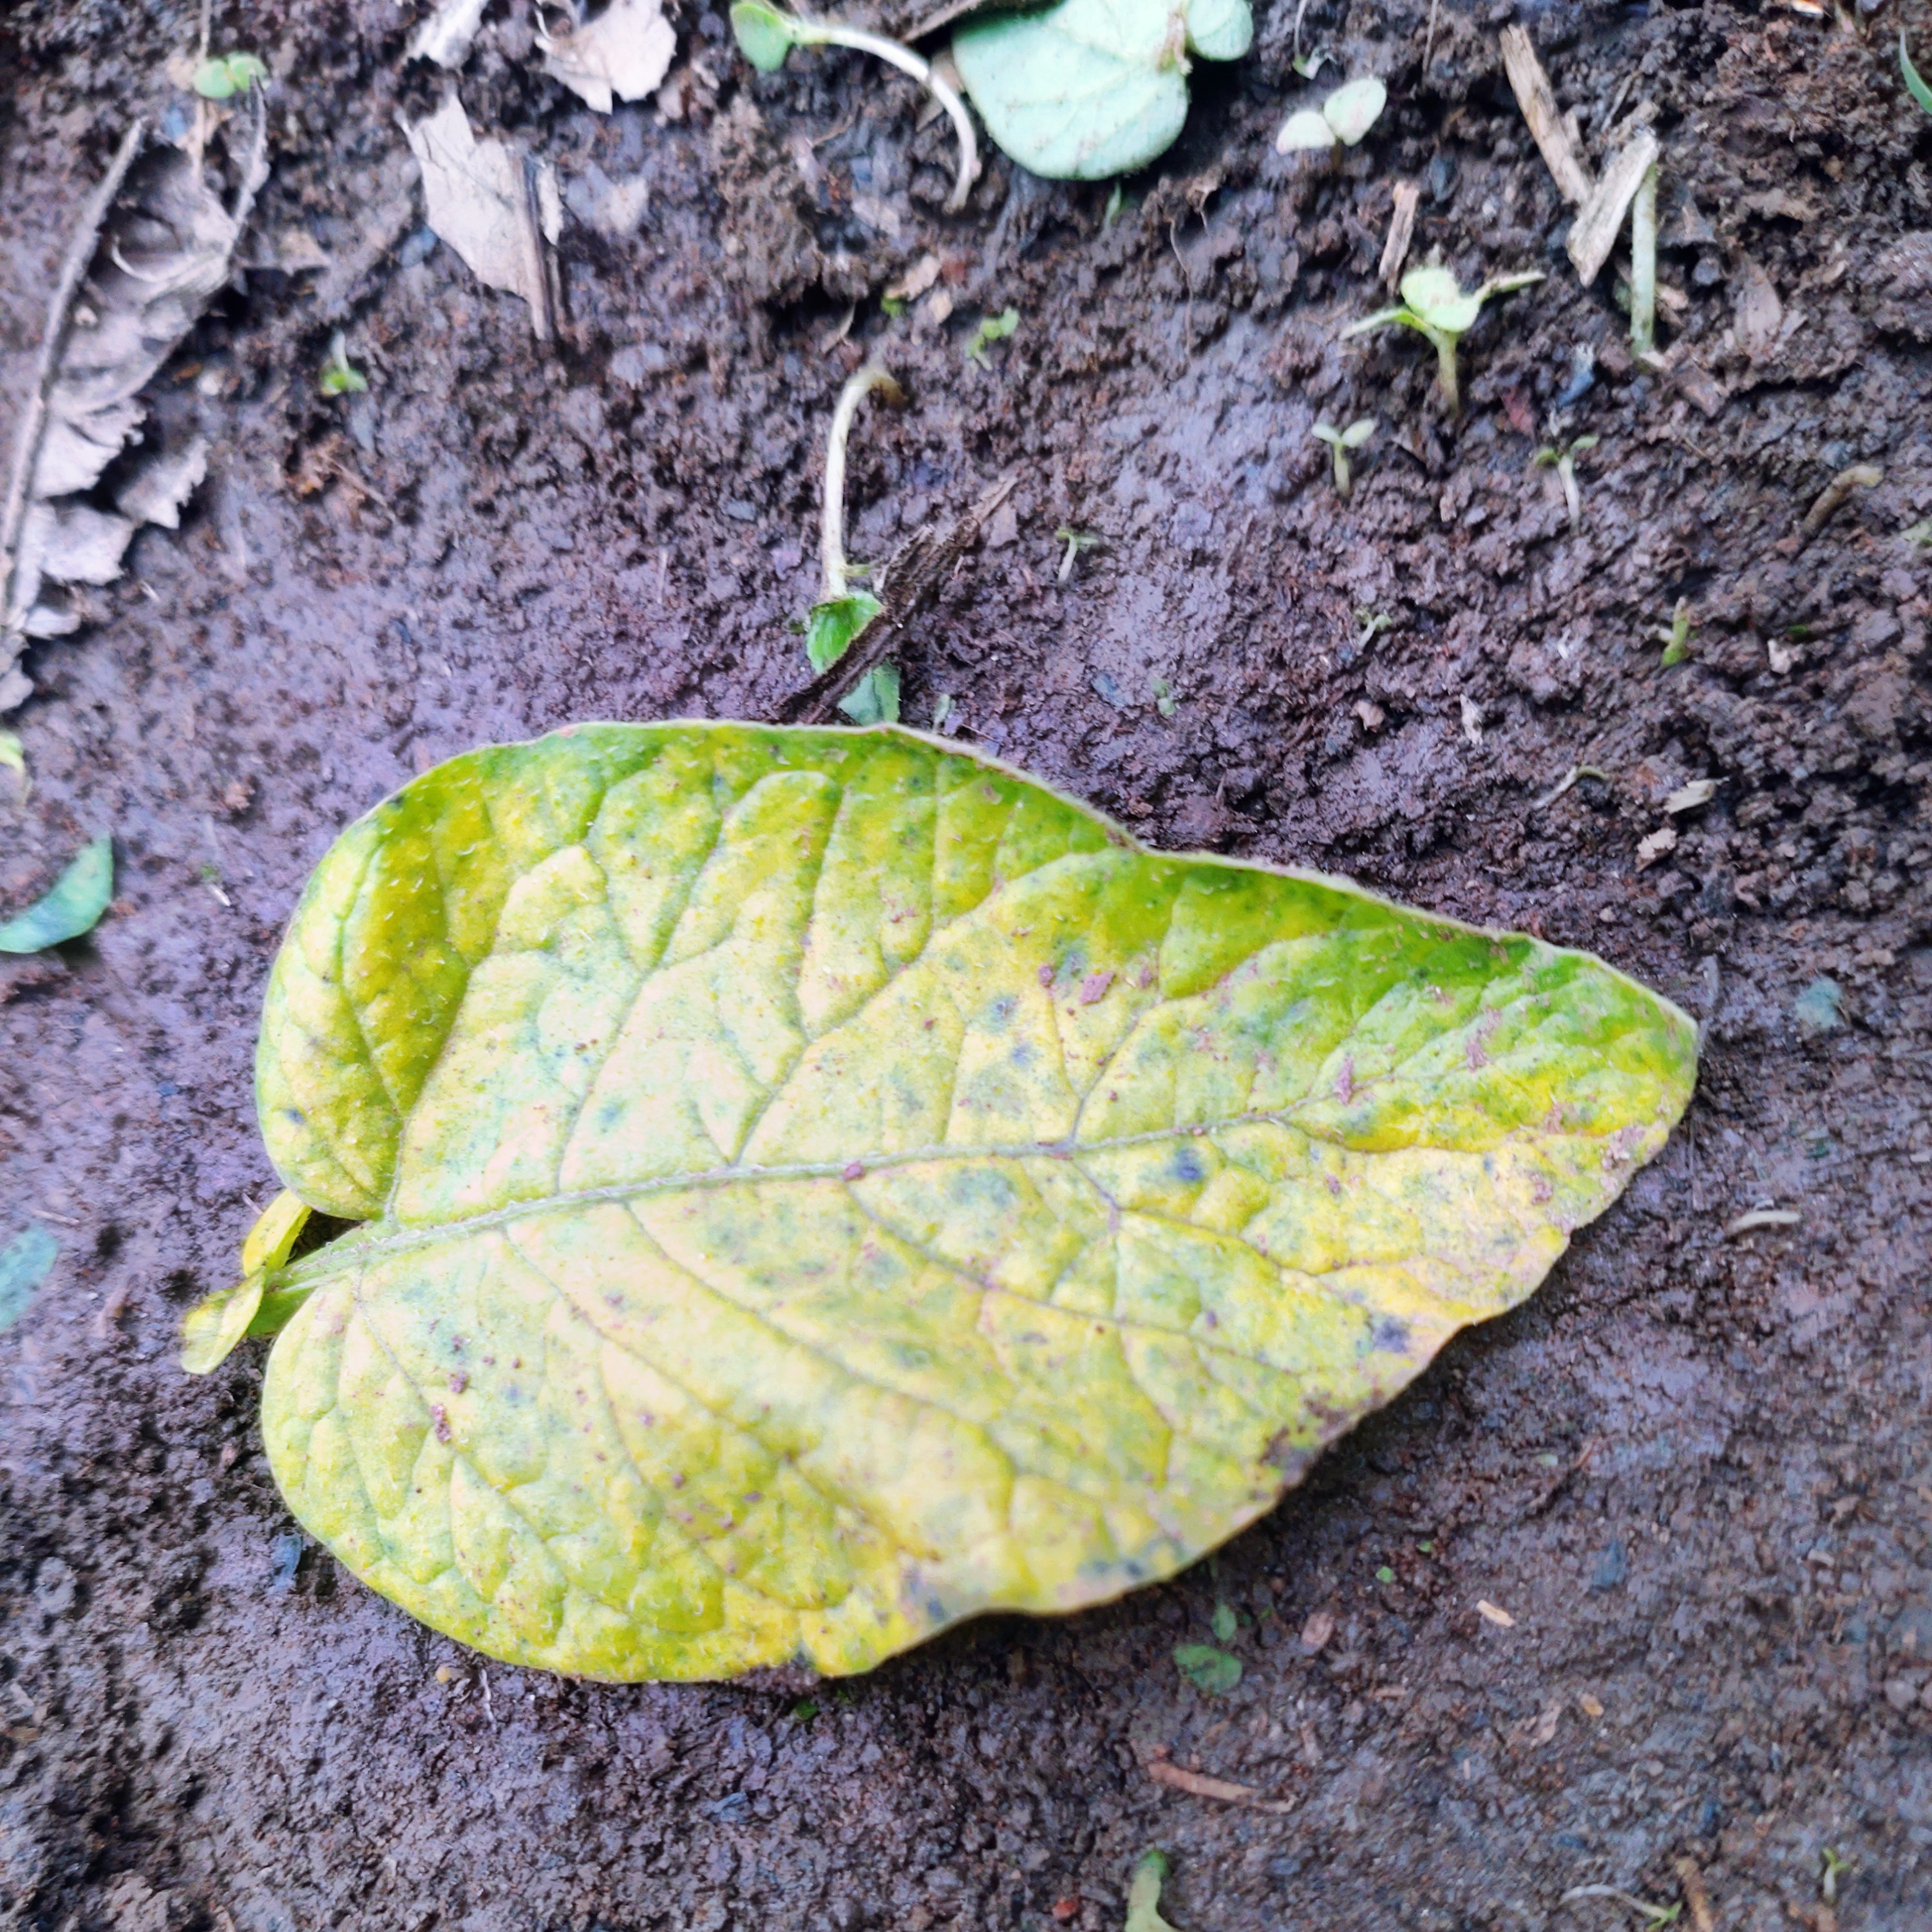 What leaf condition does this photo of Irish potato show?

late blight
